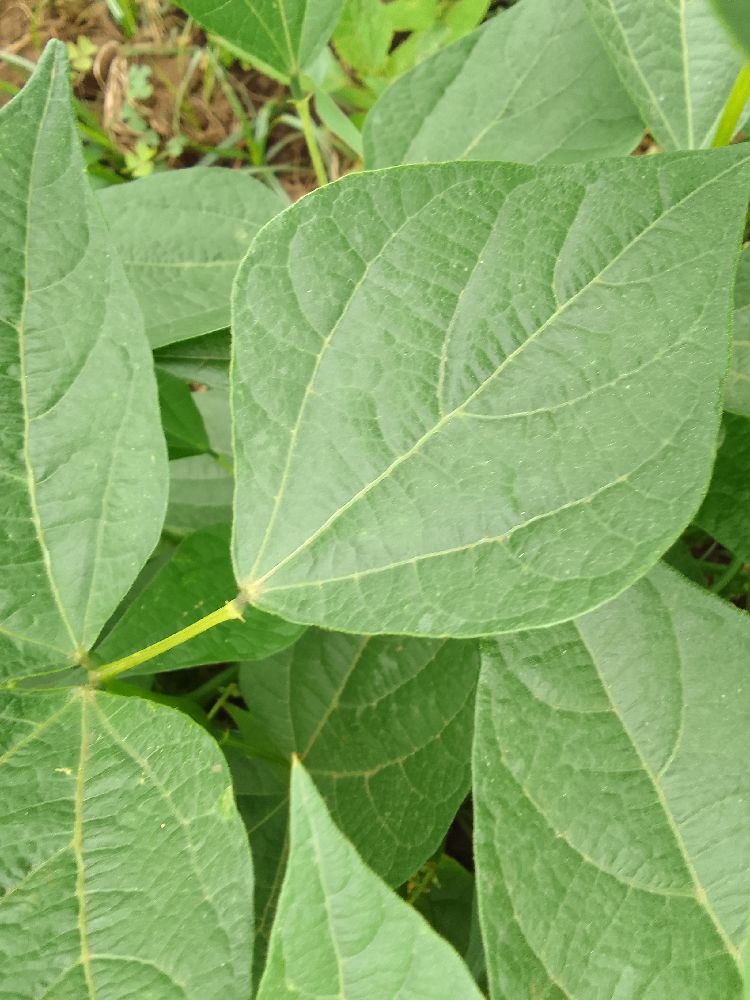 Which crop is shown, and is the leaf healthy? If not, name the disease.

common bean, healthy
